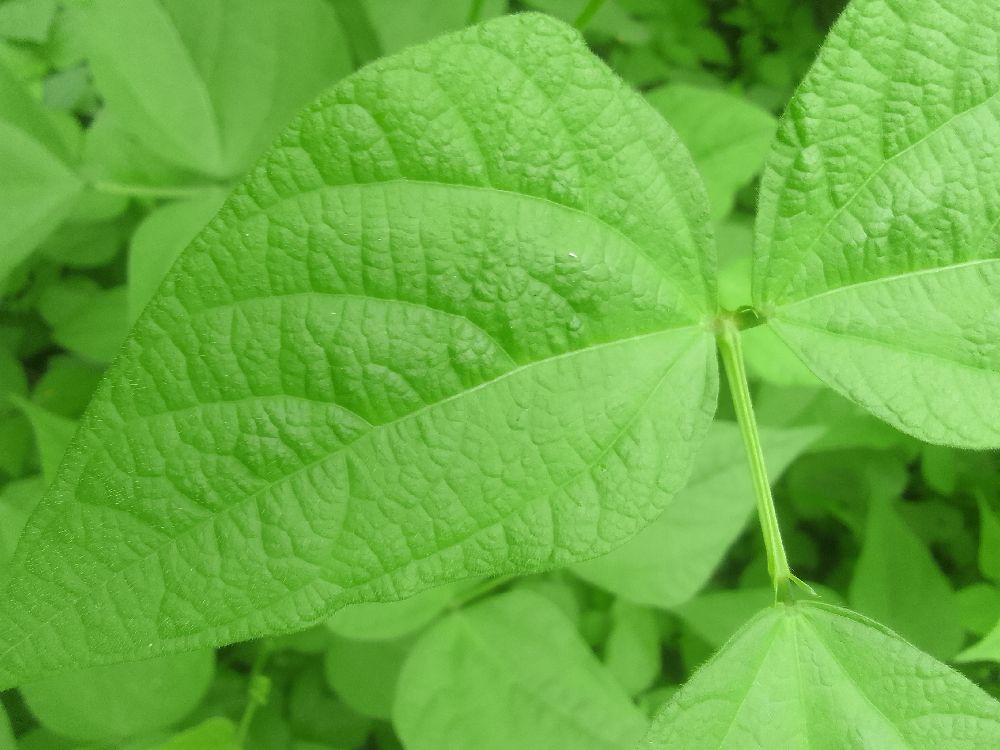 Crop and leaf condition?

common bean, healthy
